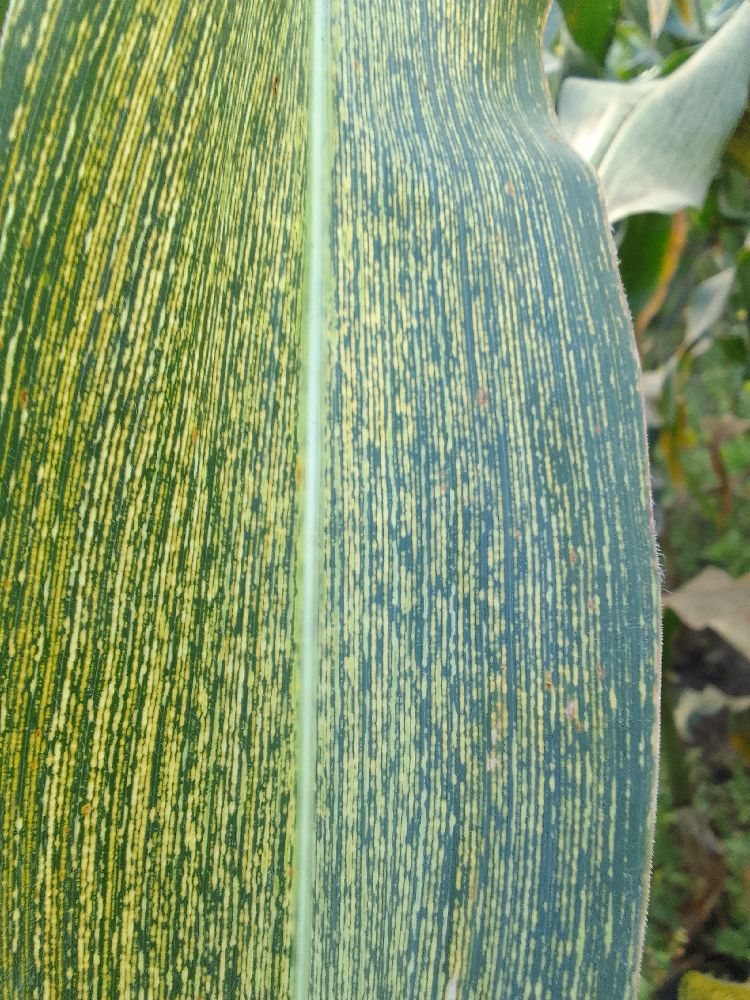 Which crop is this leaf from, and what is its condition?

maize, maize streak virus
